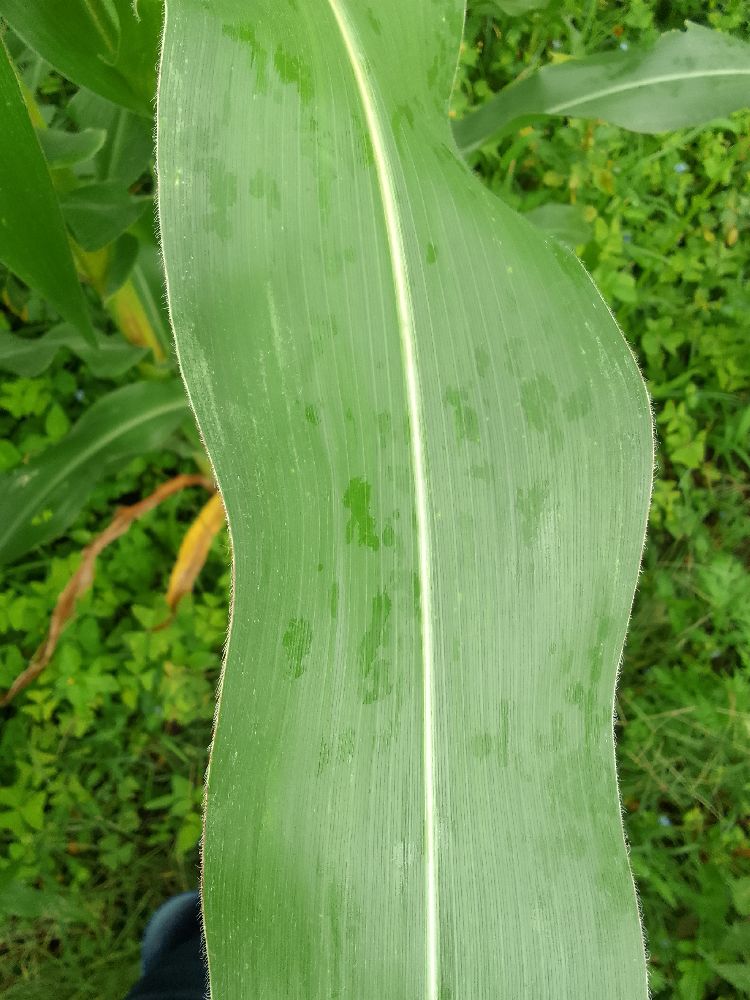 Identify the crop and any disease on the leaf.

maize, healthy
